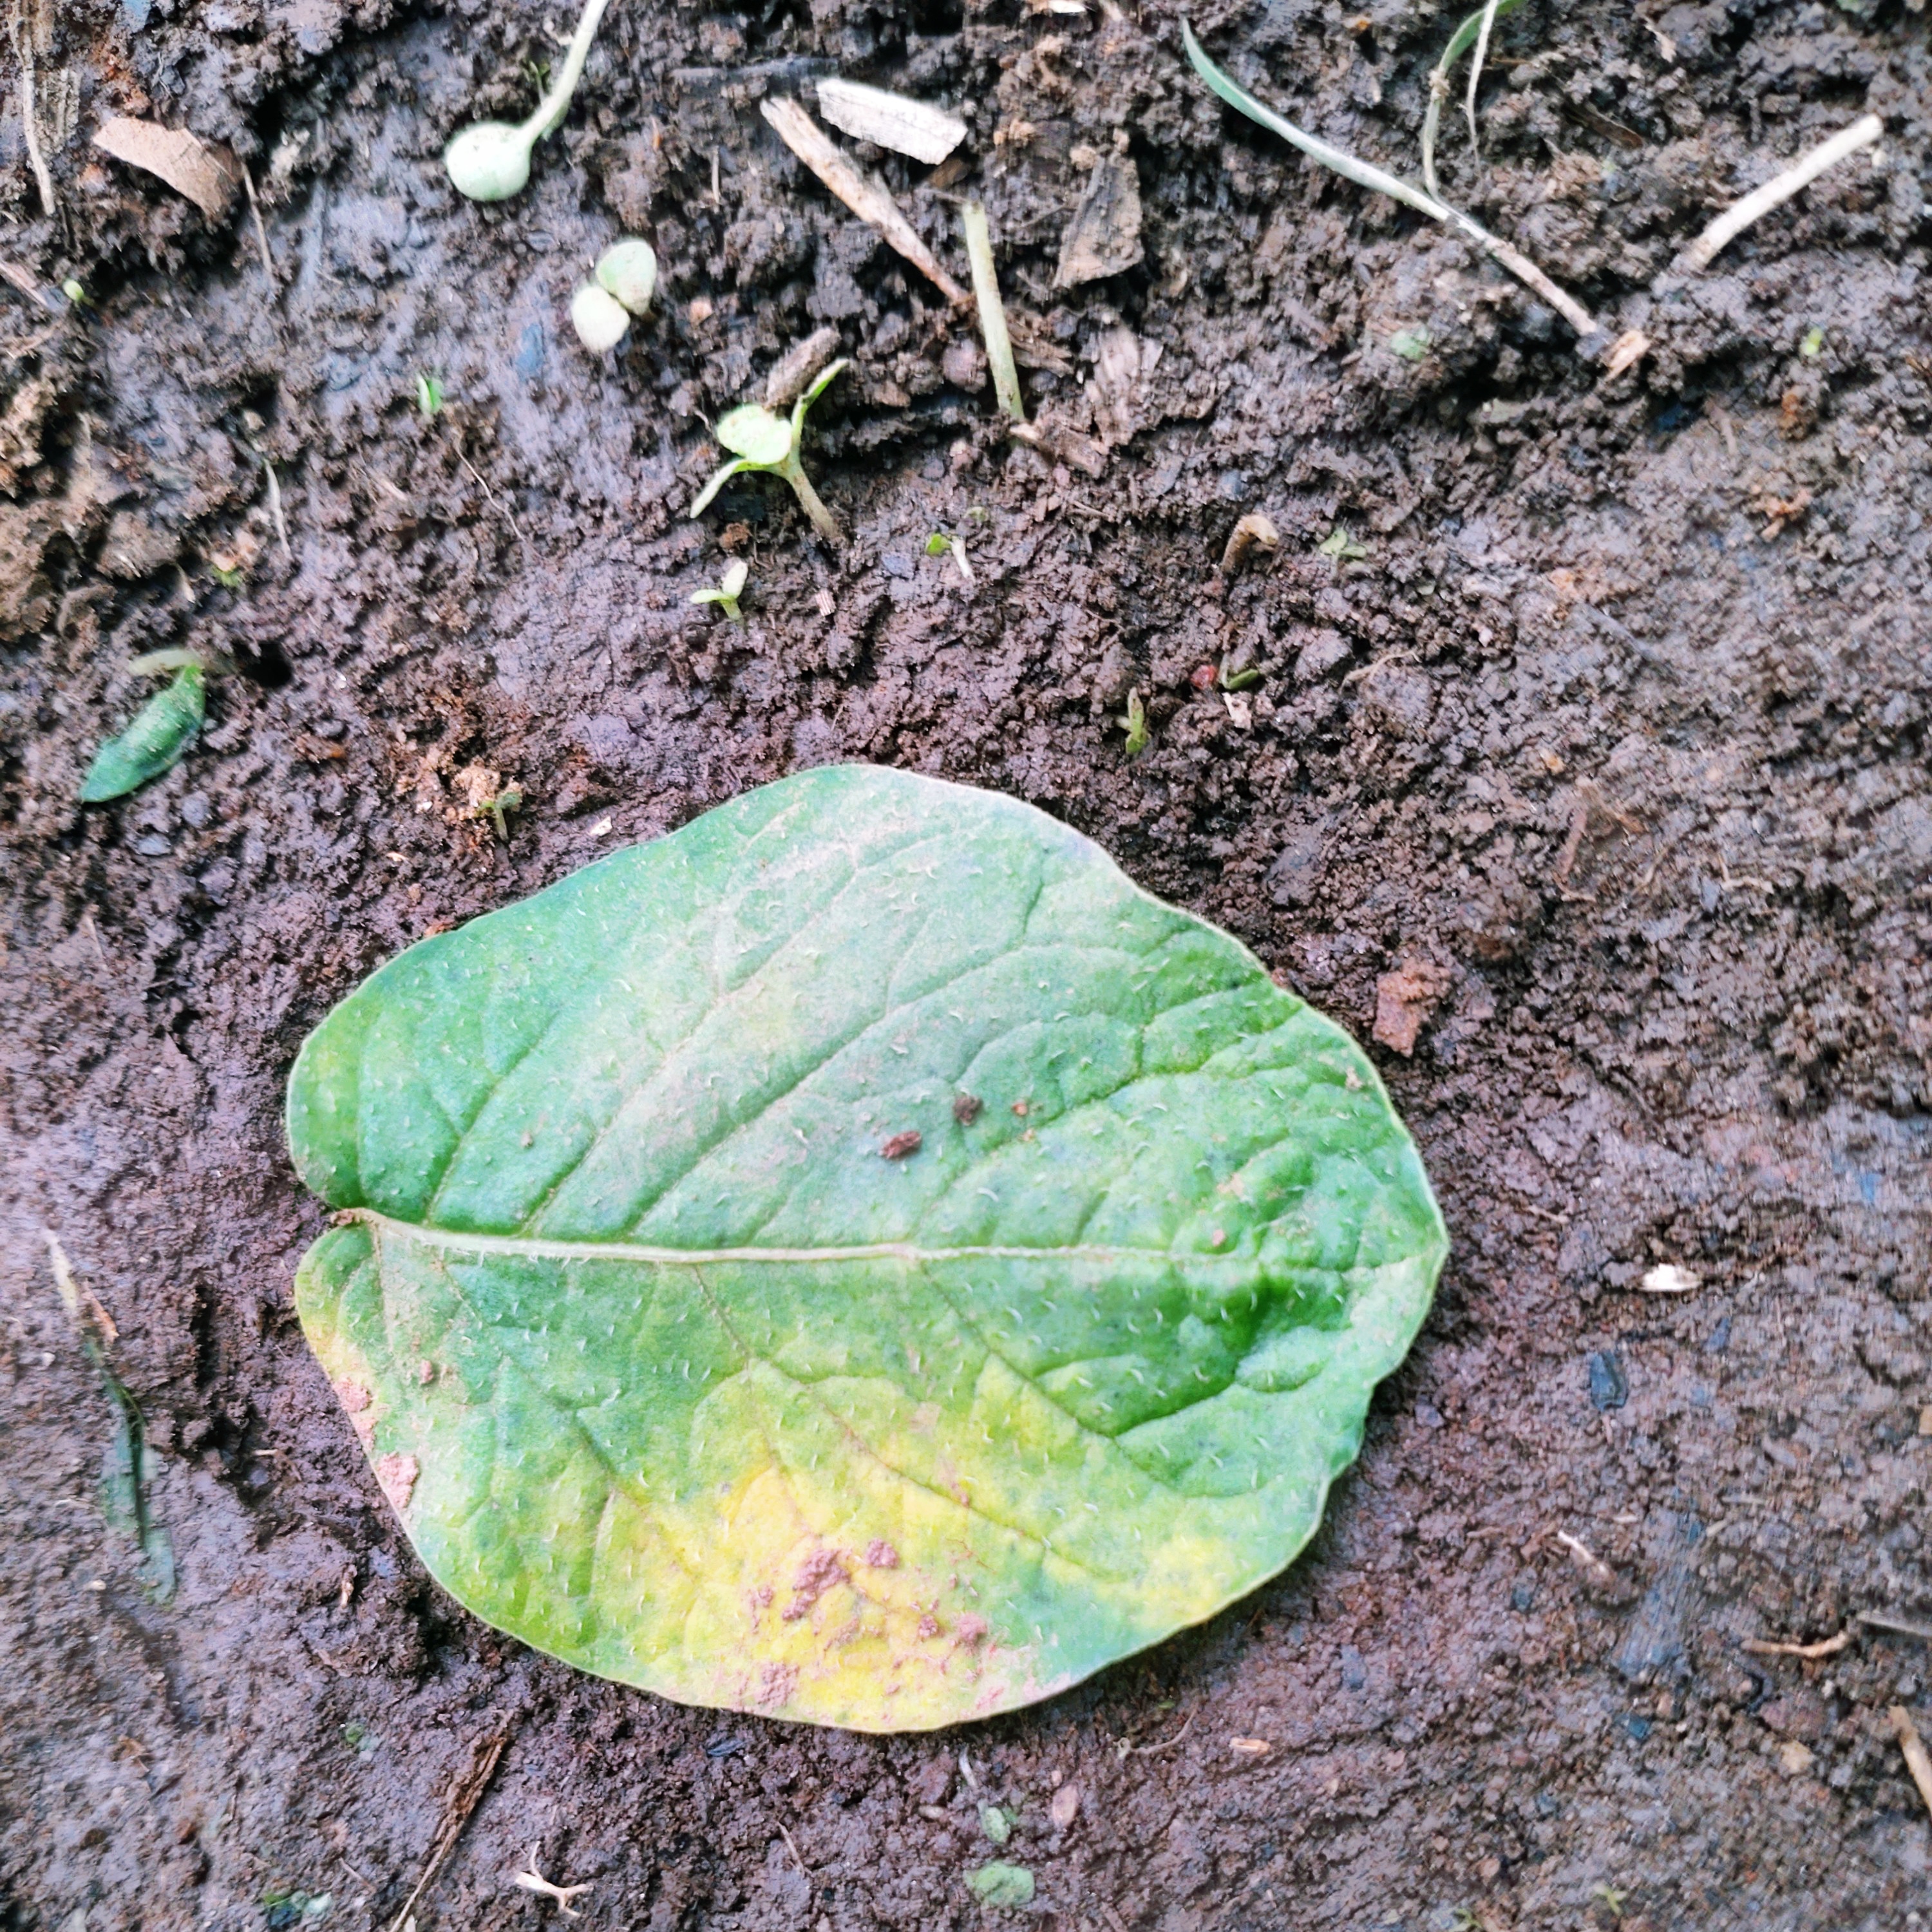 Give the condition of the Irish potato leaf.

late blight
